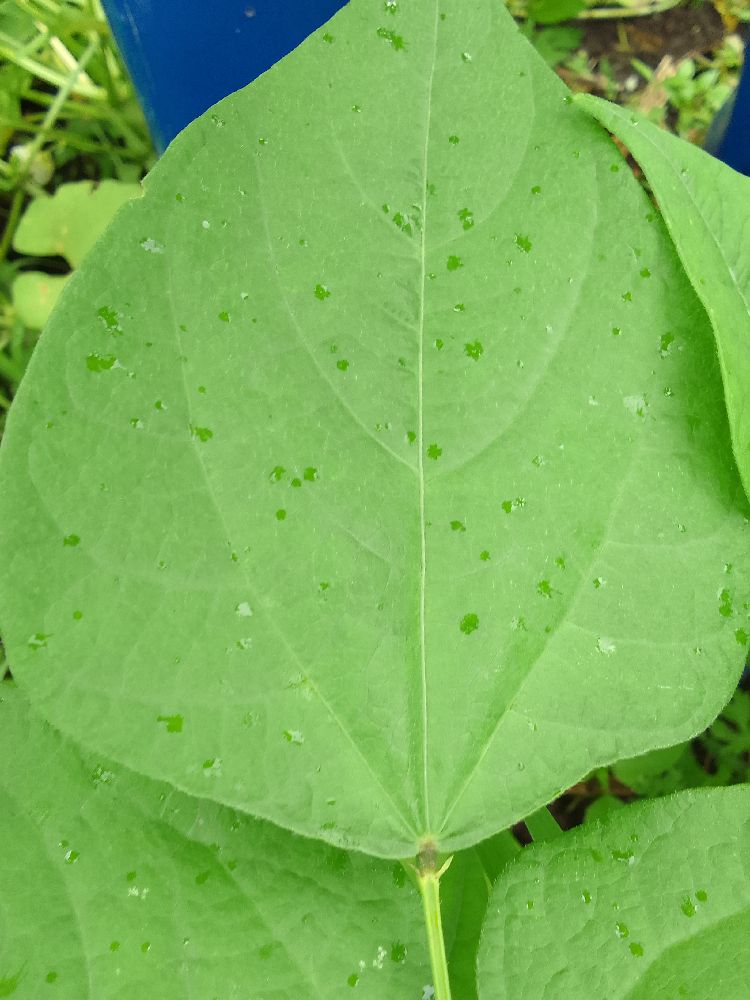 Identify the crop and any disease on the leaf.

common bean, healthy
